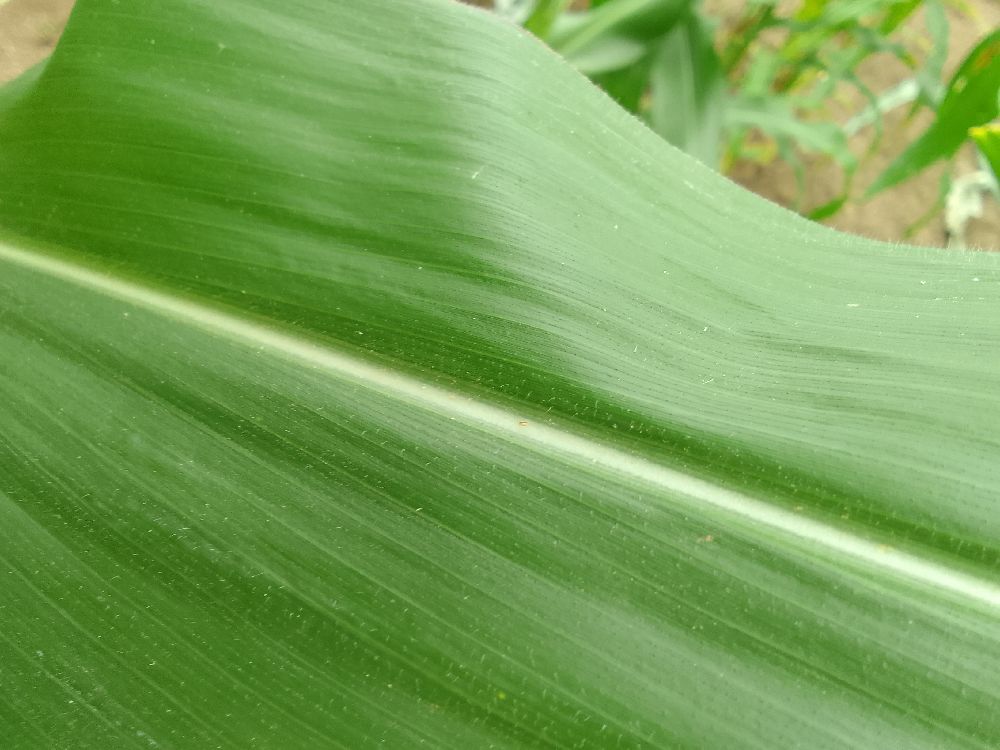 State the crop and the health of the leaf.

maize, healthy
